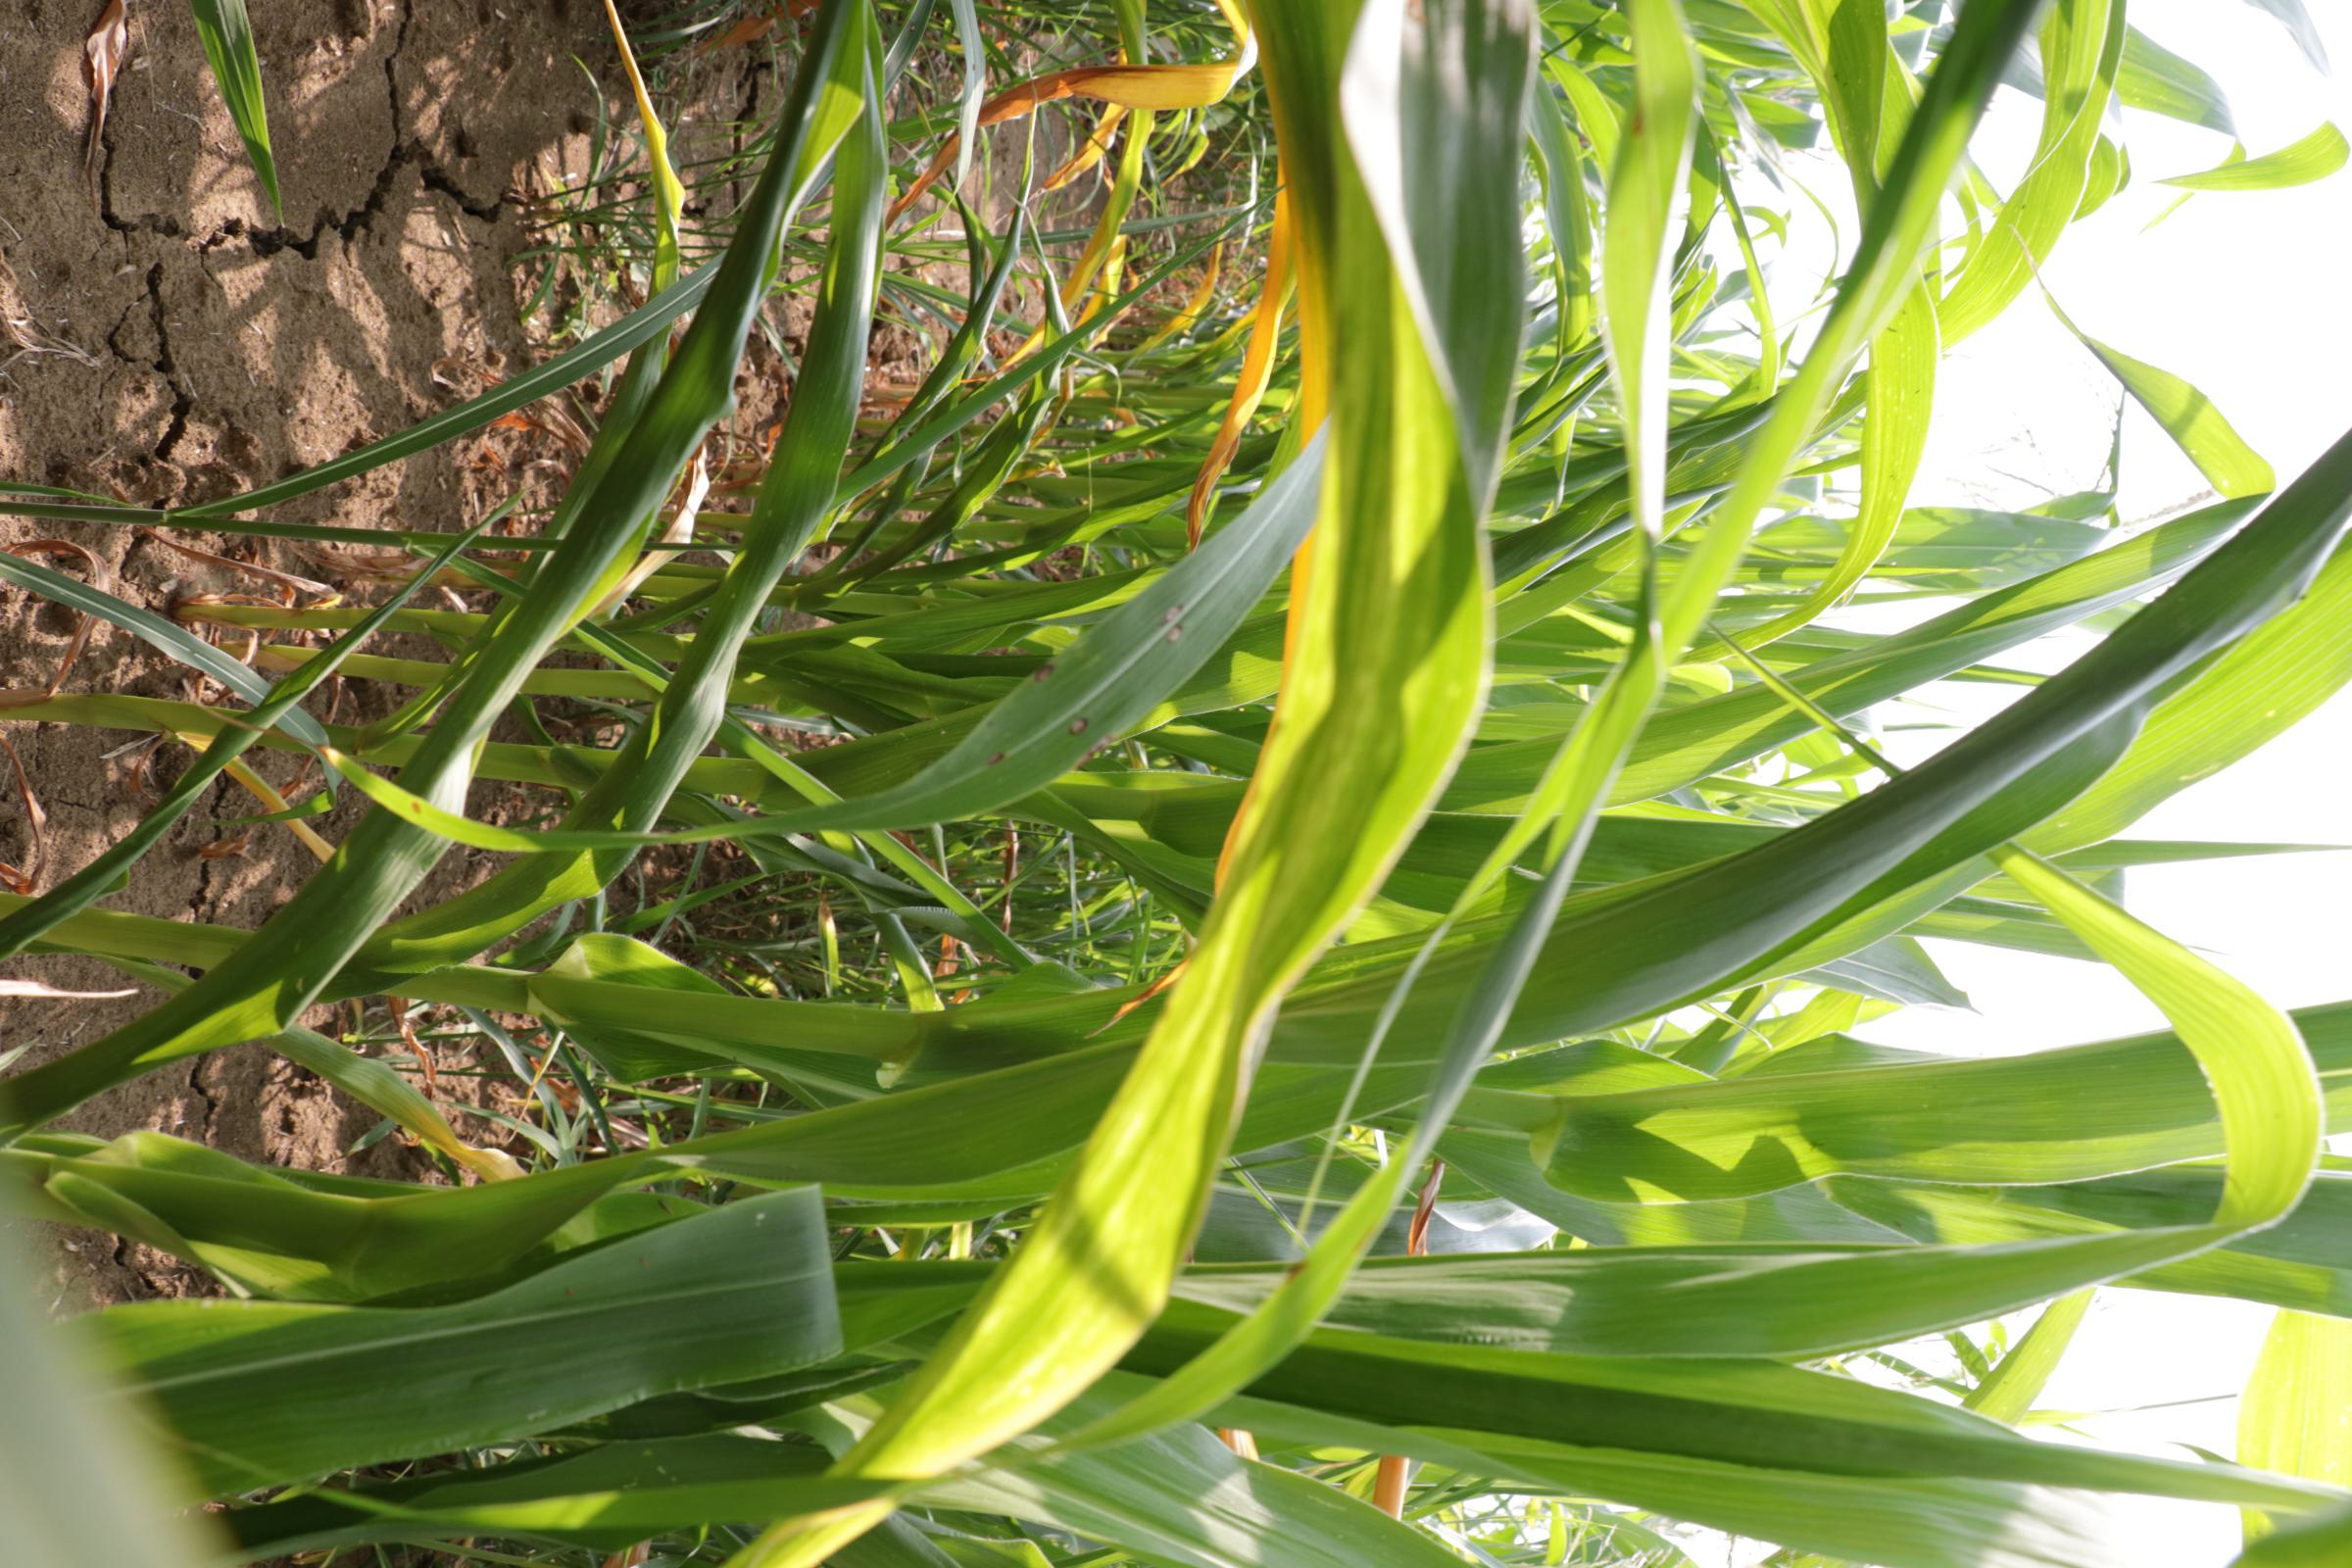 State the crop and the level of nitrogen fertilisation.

maize, no added nitrogen
